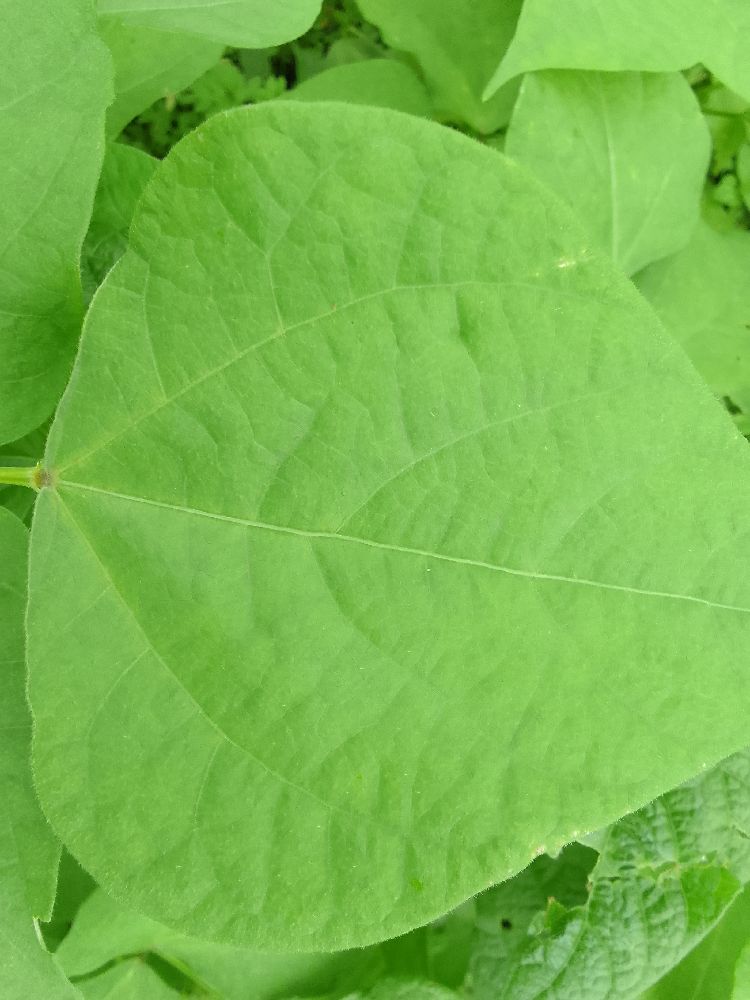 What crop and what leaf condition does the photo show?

maize, healthy
